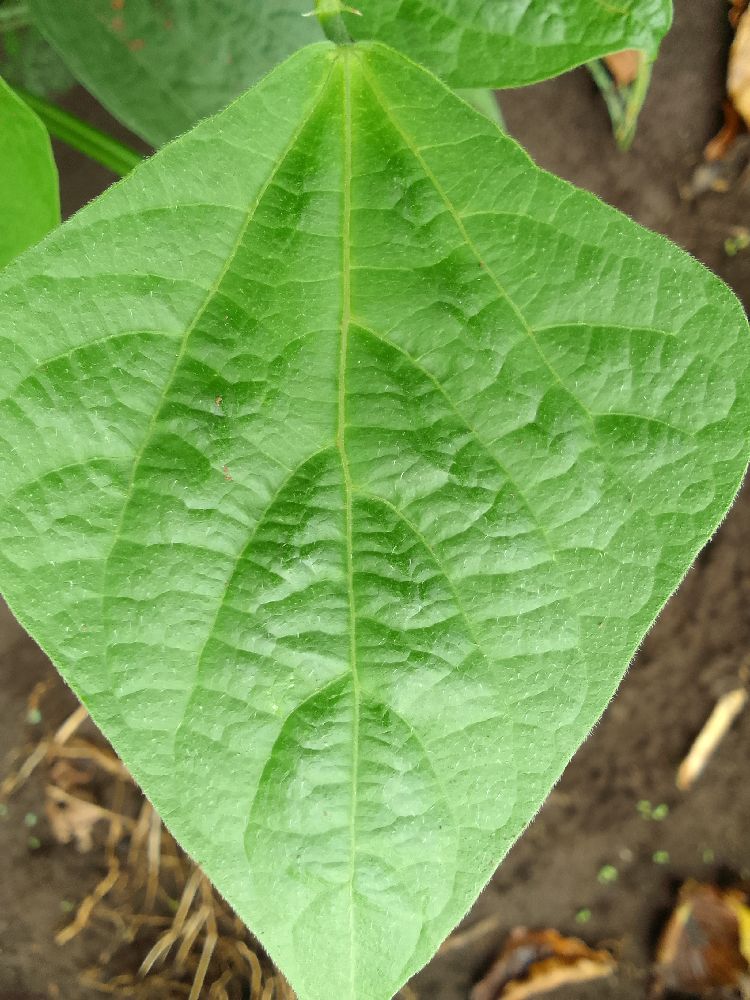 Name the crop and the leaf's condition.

common bean, healthy
